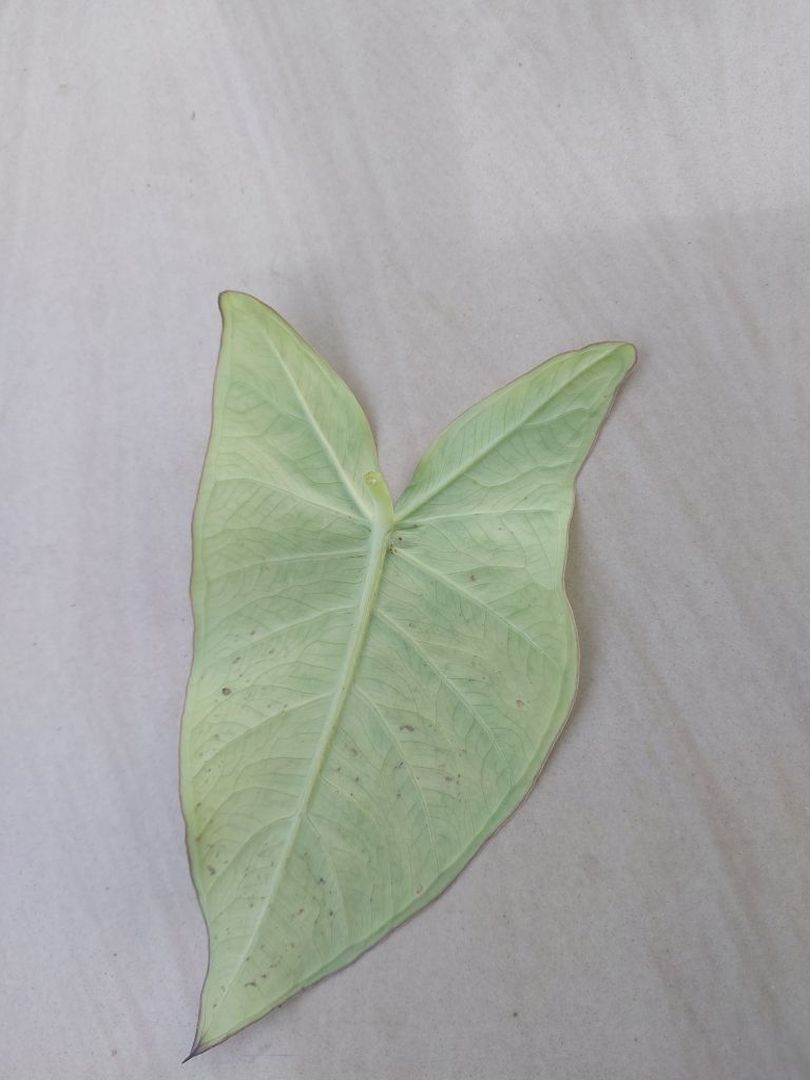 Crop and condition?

taro, mosaic
